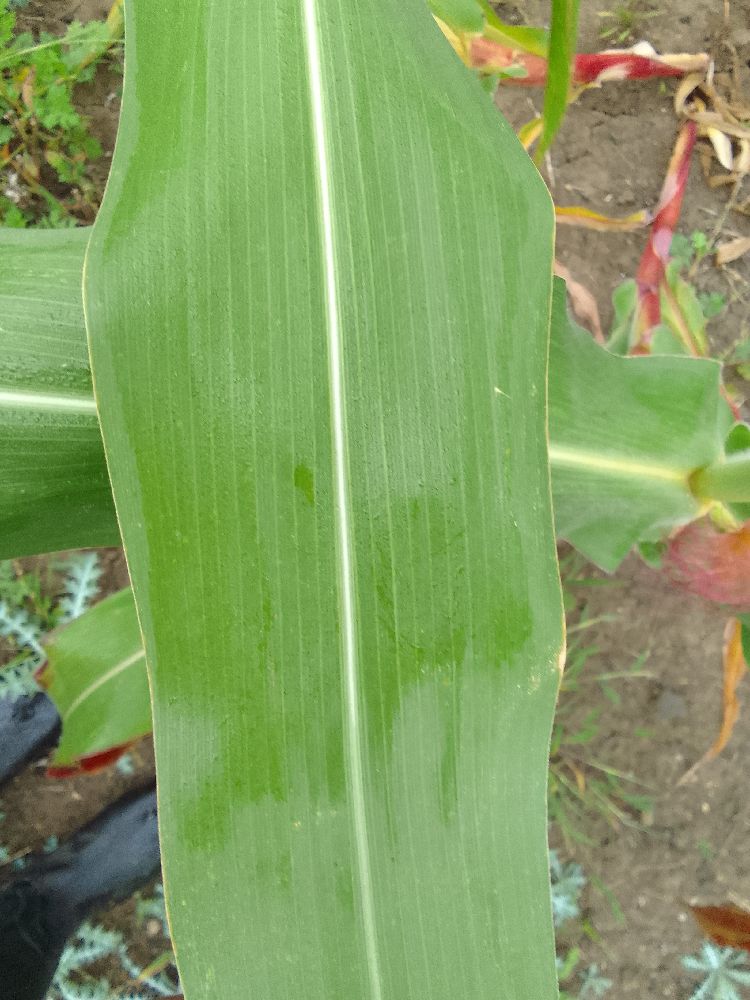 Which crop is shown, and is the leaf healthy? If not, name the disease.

maize, healthy
